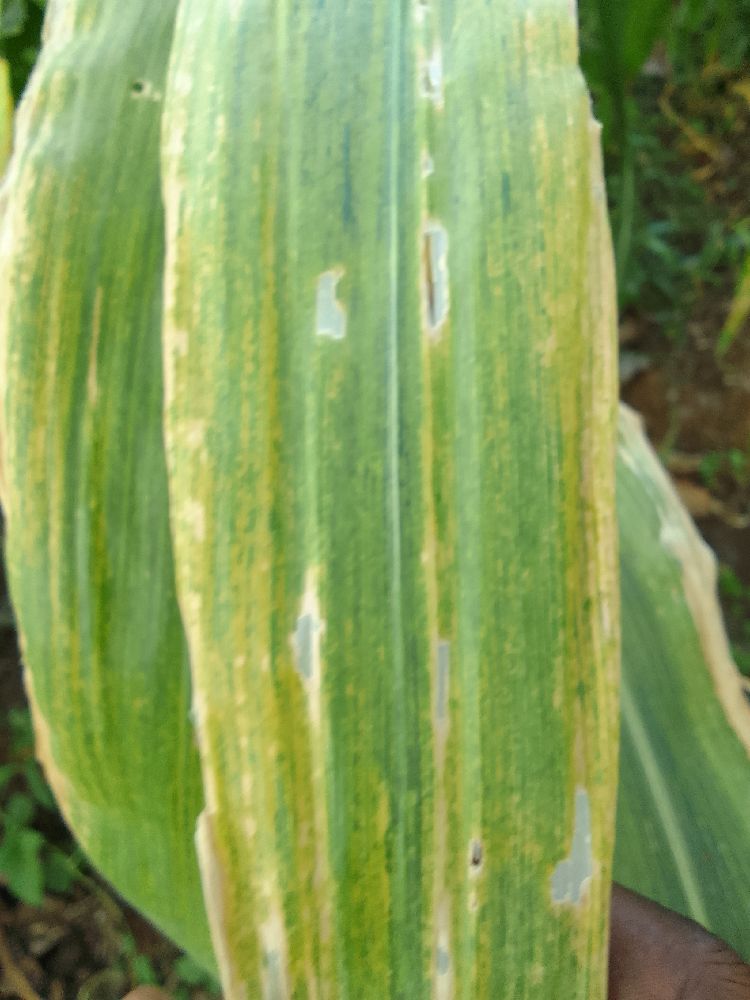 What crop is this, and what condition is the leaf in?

maize, maize lethal necrosis
